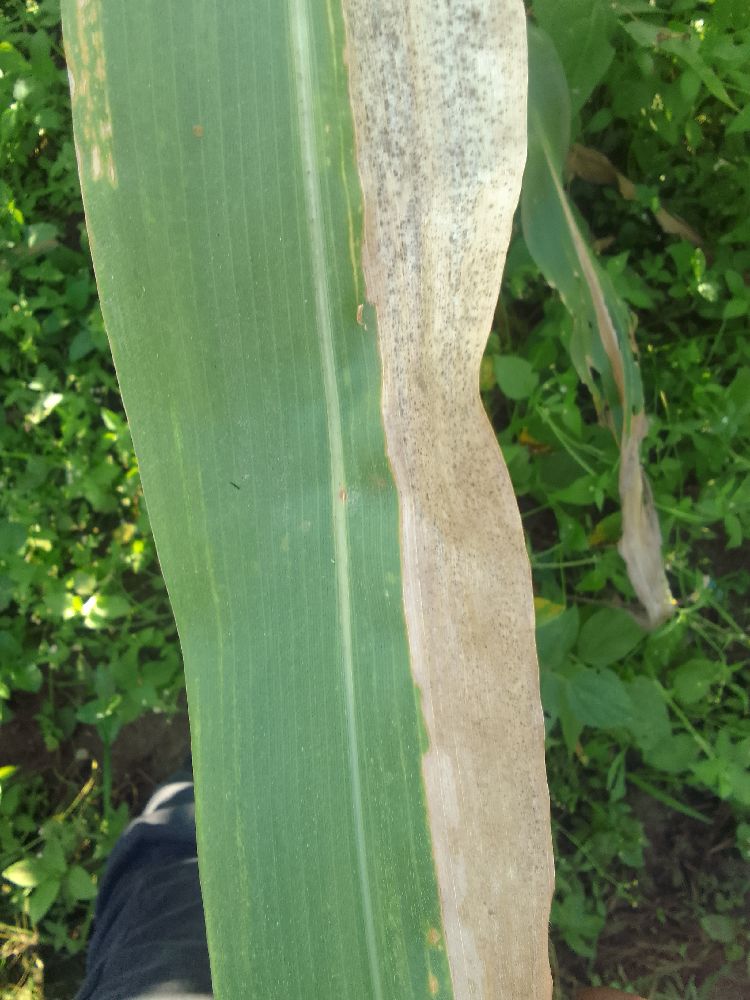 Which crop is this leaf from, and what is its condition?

maize, maize lethal necrosis
